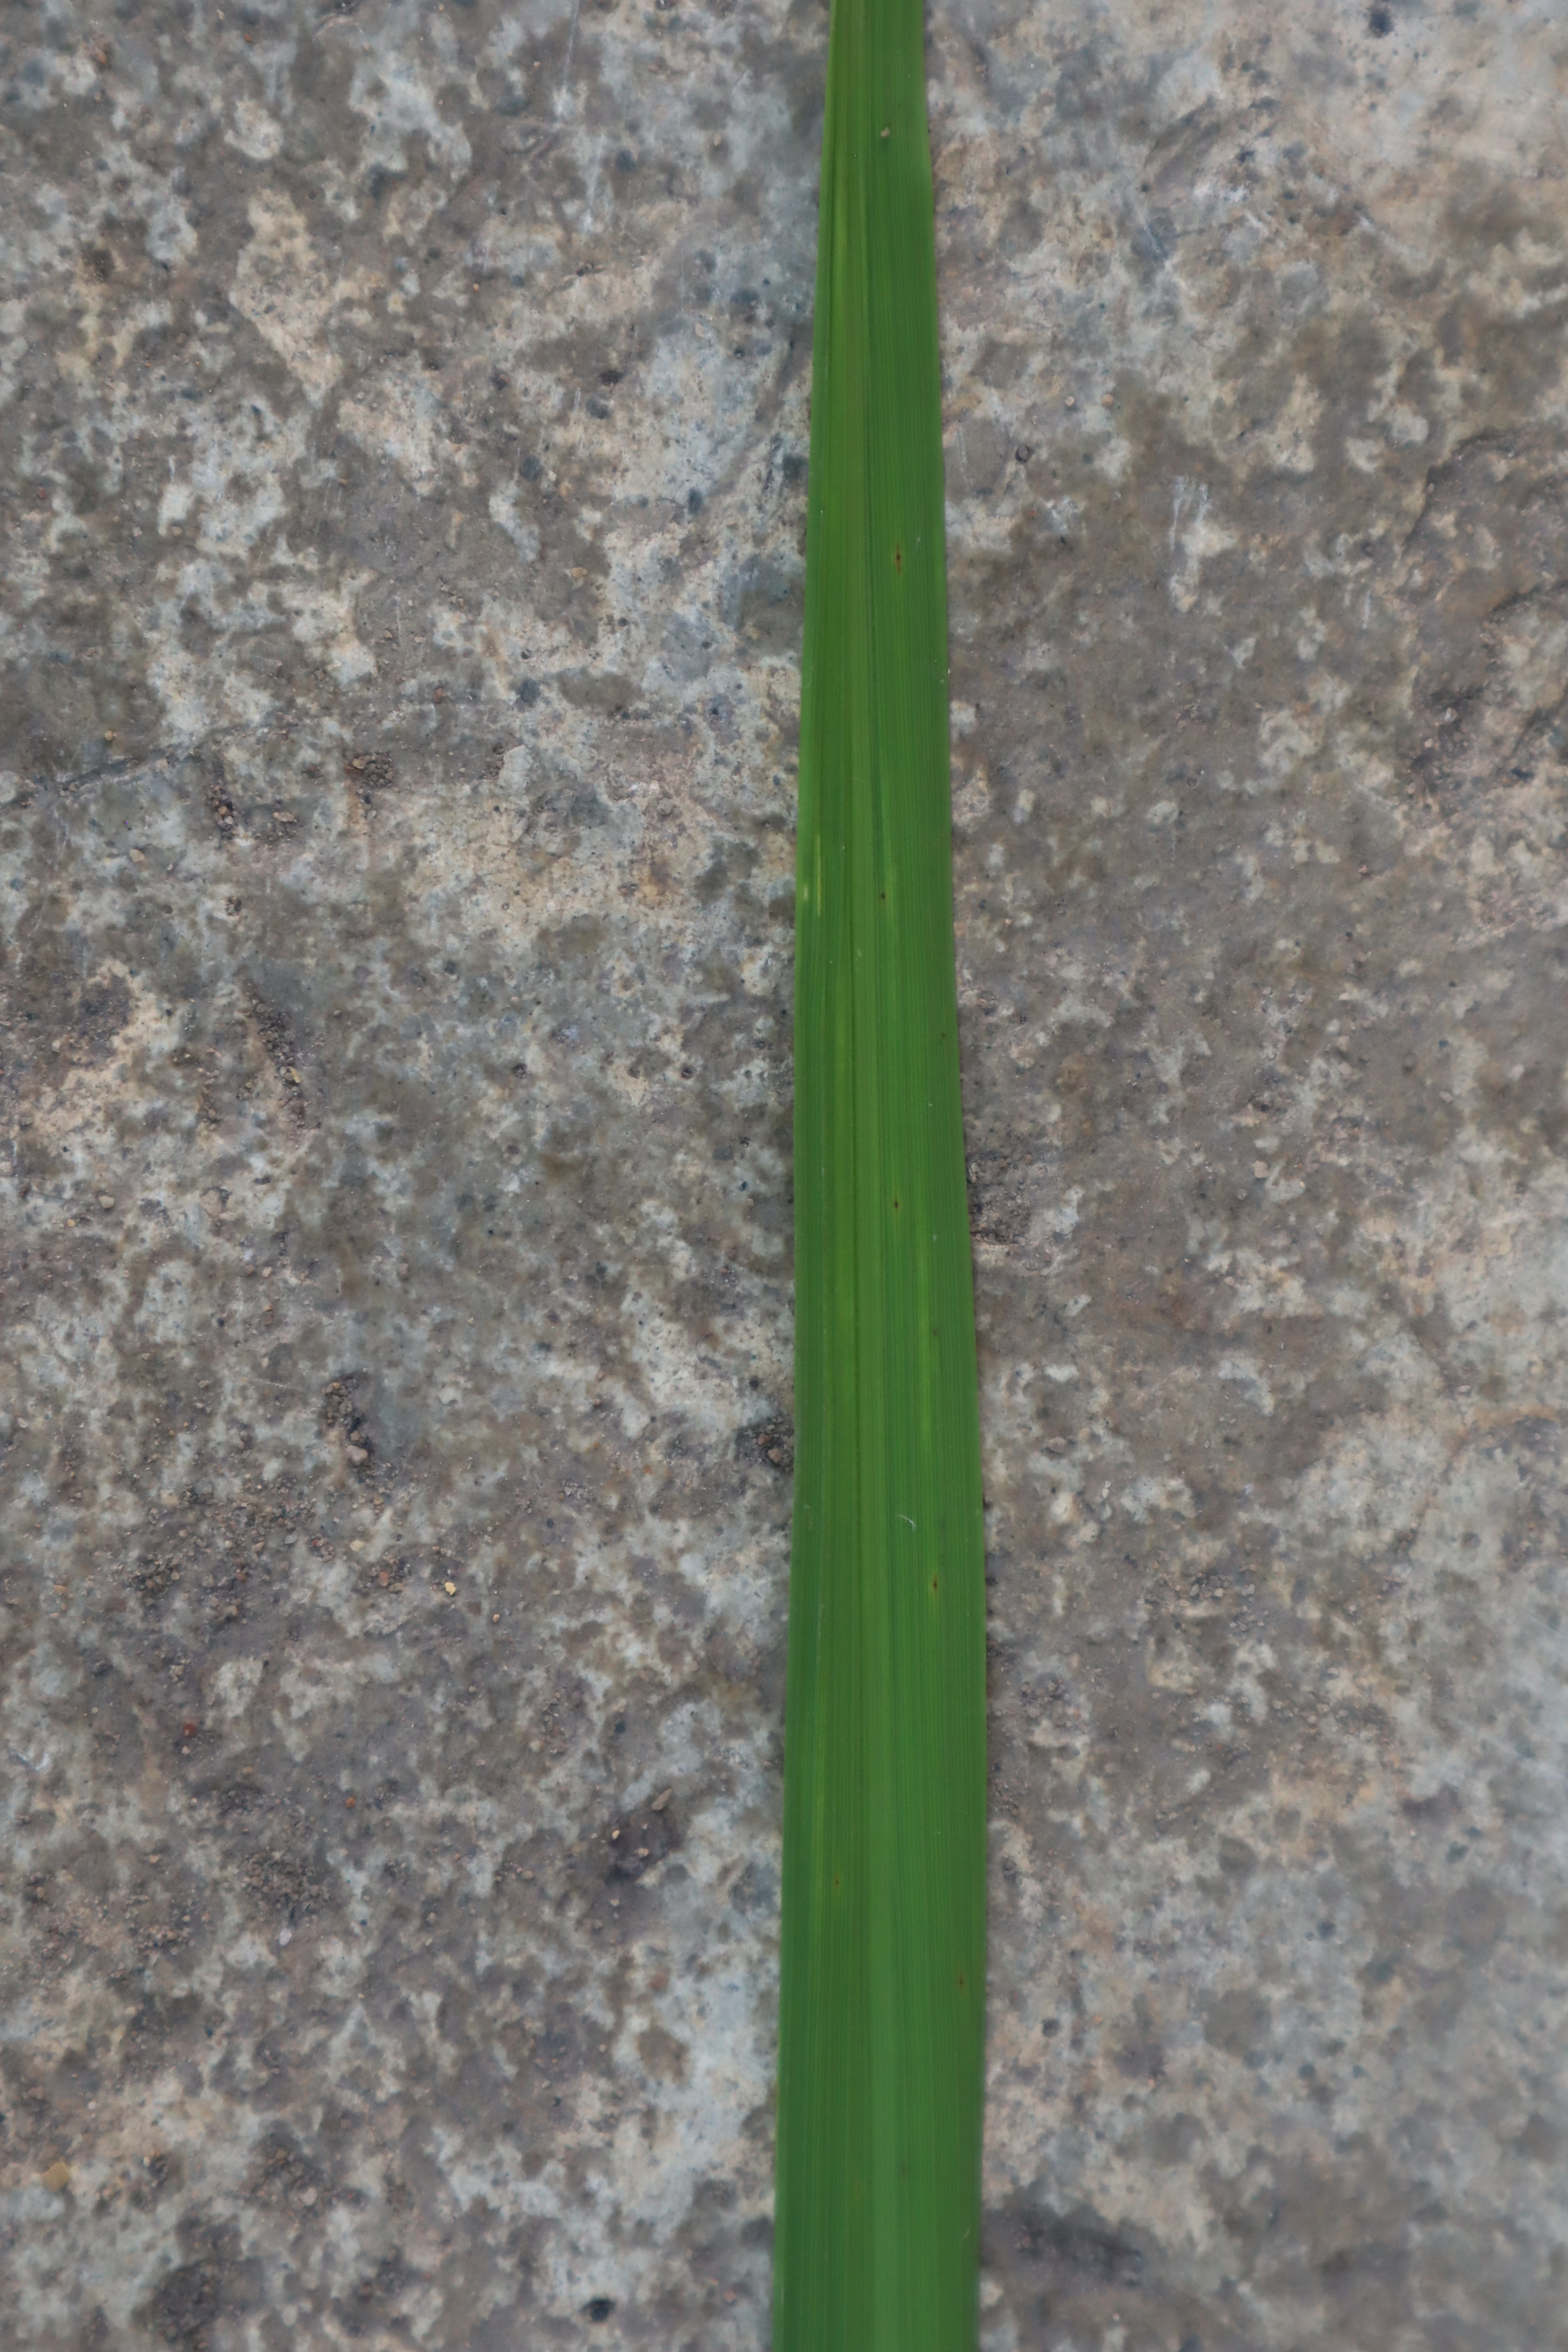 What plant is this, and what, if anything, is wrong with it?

rice, healthy leaves
